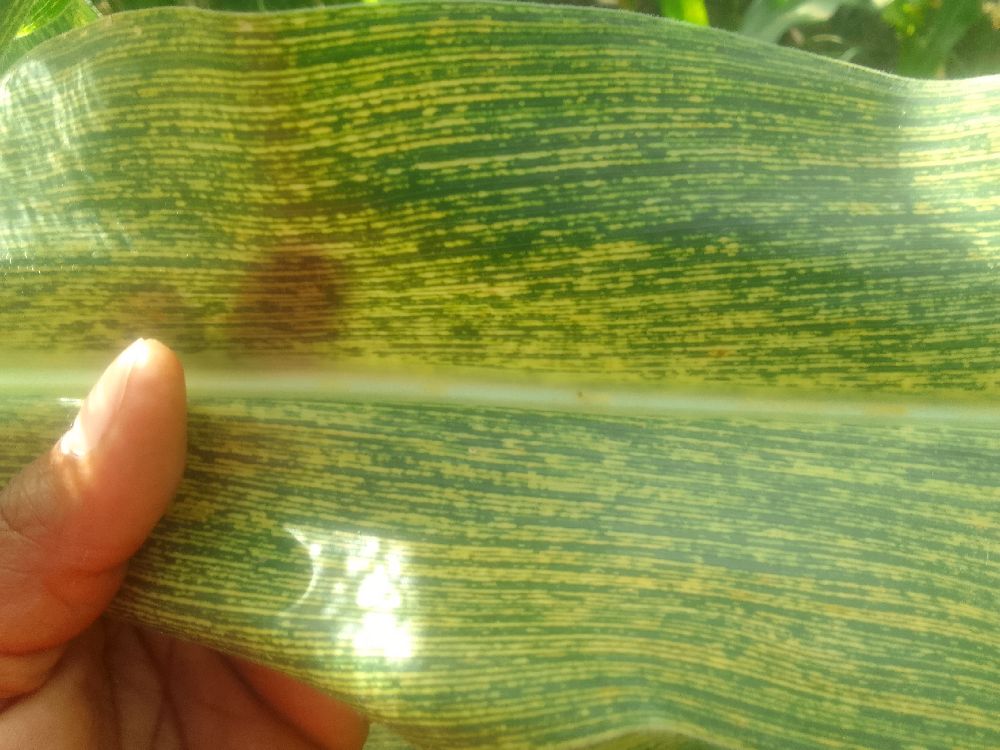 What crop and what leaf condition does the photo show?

maize, maize streak virus
